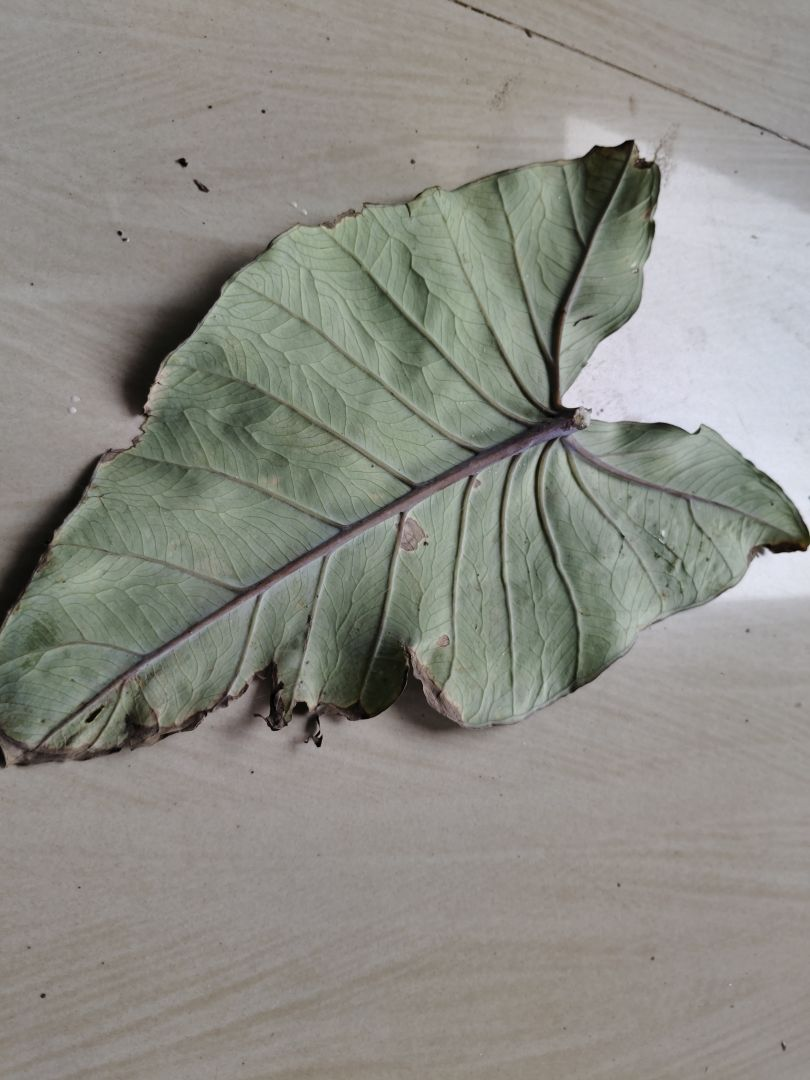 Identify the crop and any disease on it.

taro, leaf blight
